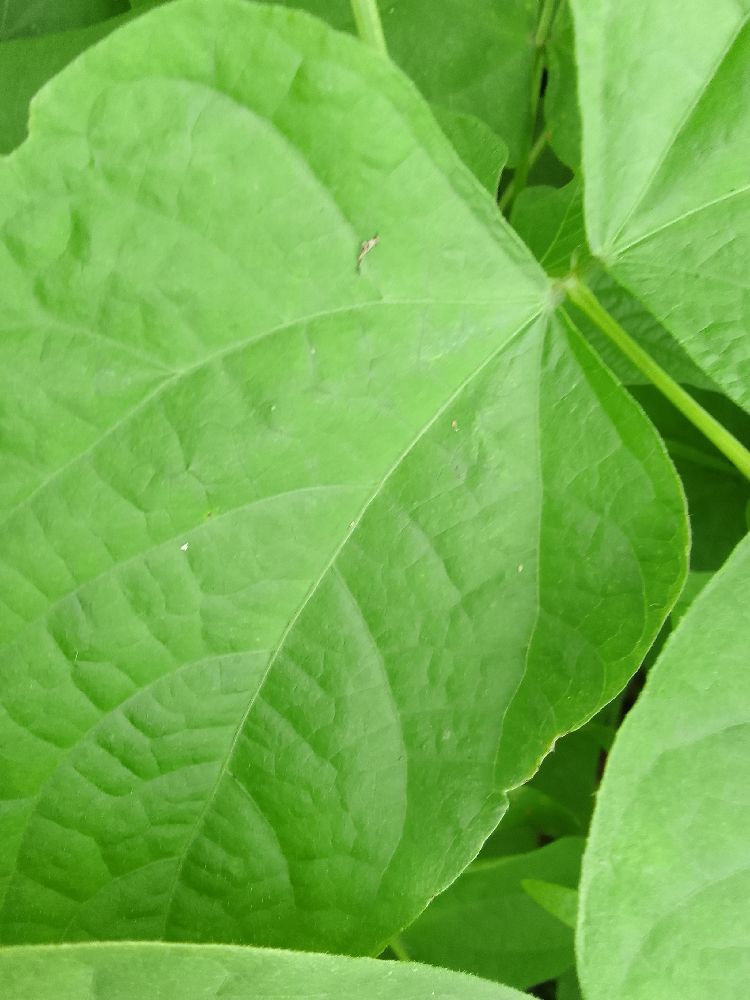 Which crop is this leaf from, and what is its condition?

common bean, healthy
